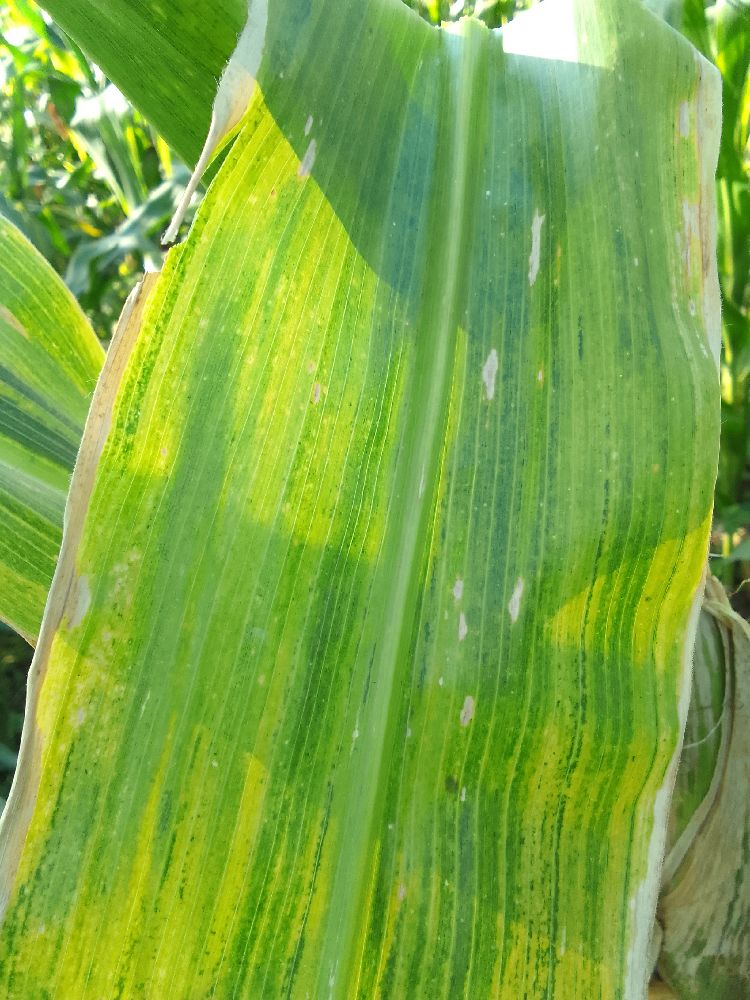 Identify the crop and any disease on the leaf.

maize, maize lethal necrosis
